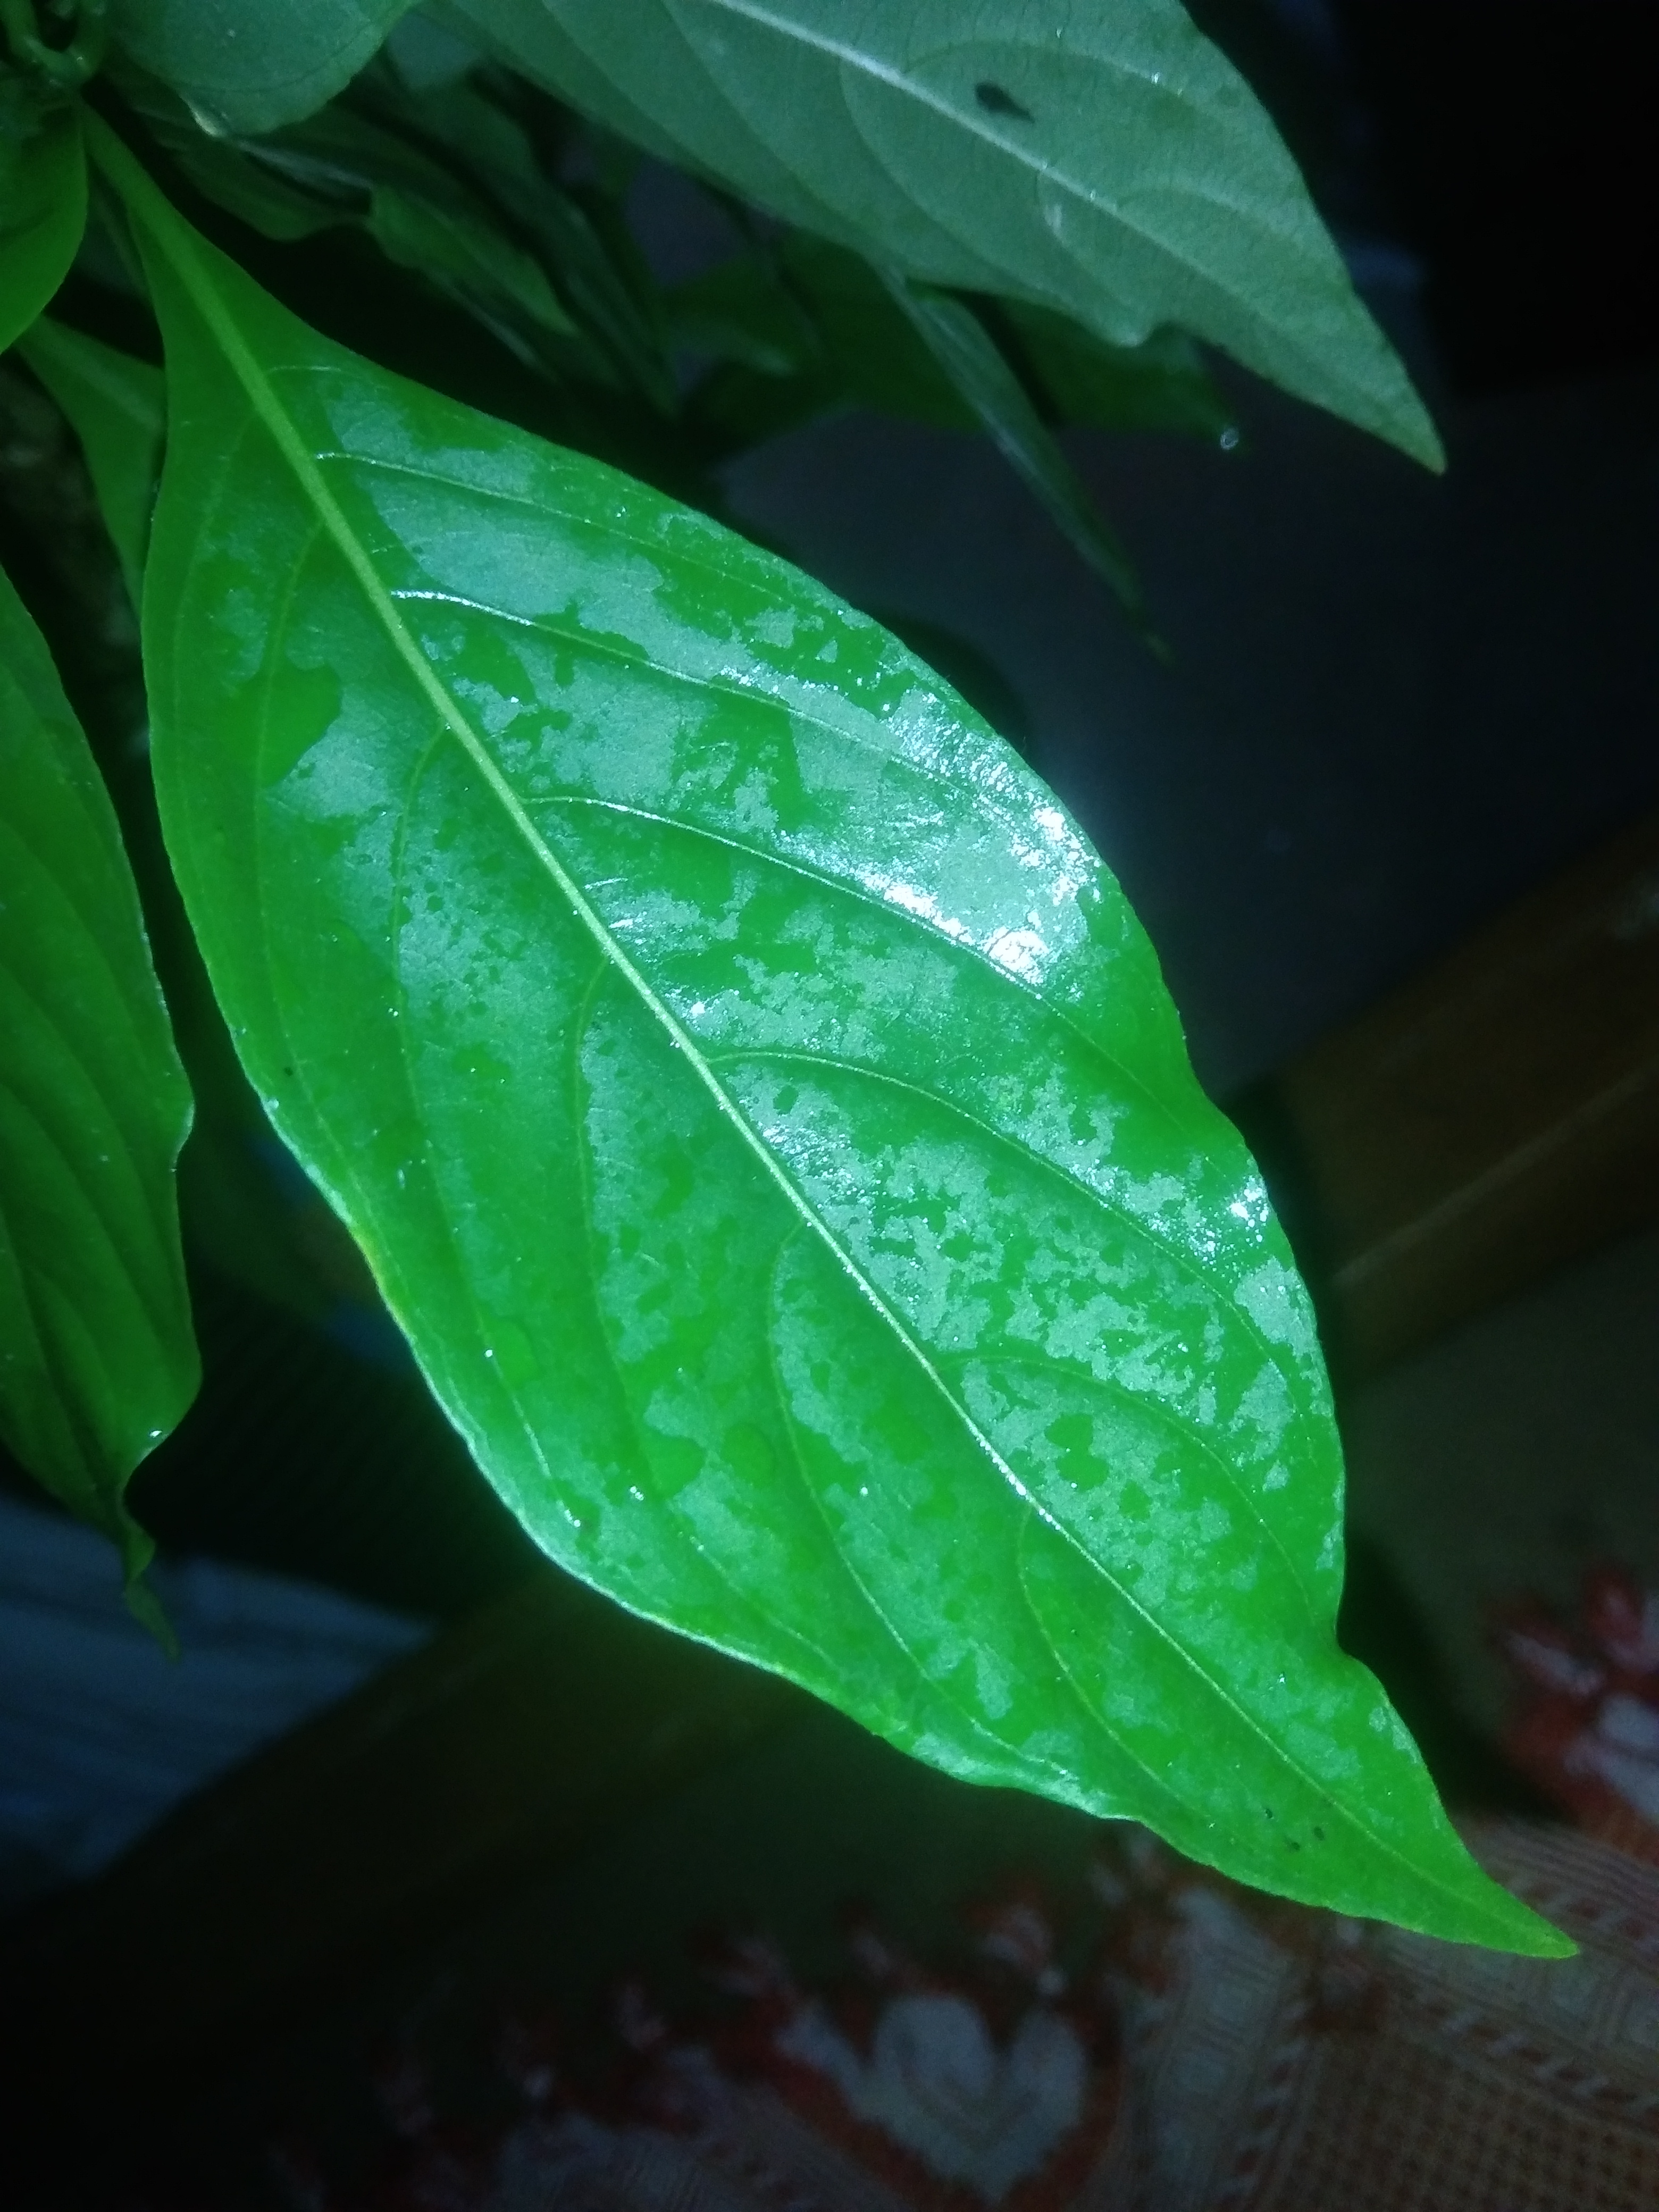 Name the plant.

vasaka
